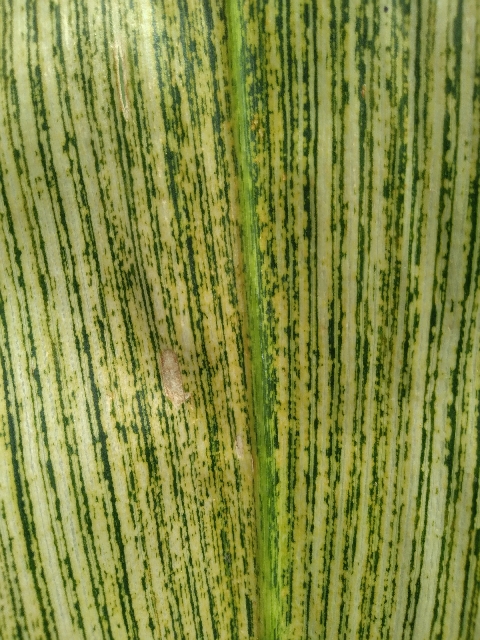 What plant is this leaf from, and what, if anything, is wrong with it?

maize, maize streak virus
